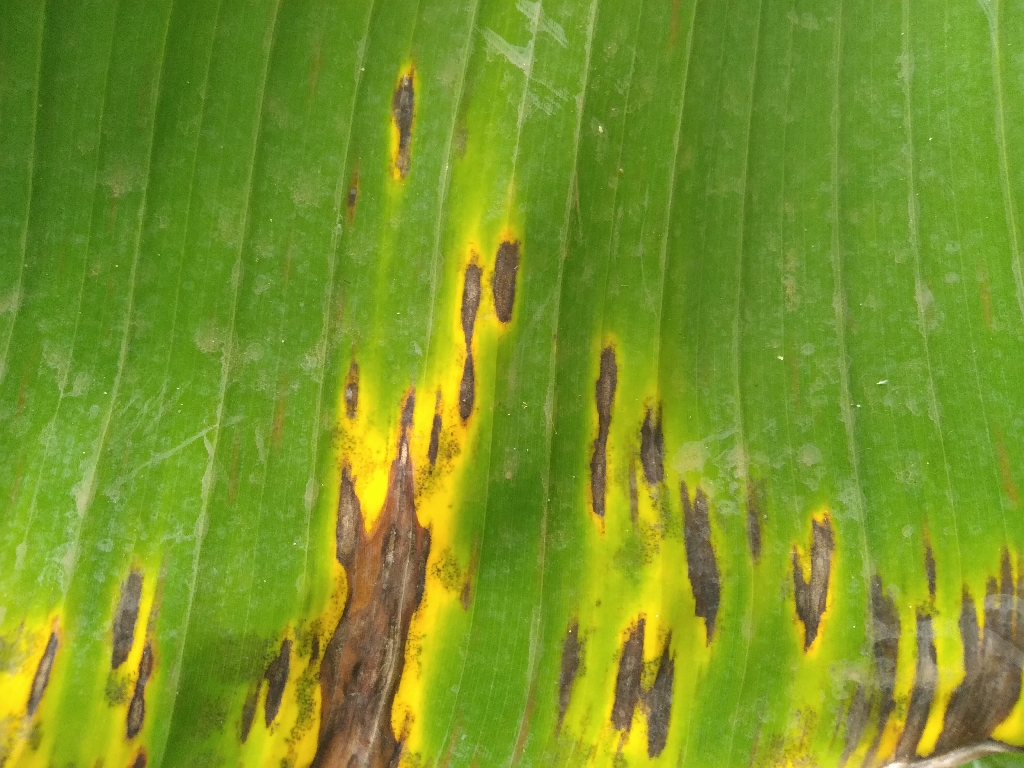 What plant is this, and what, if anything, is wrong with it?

banana, black sigatoka
